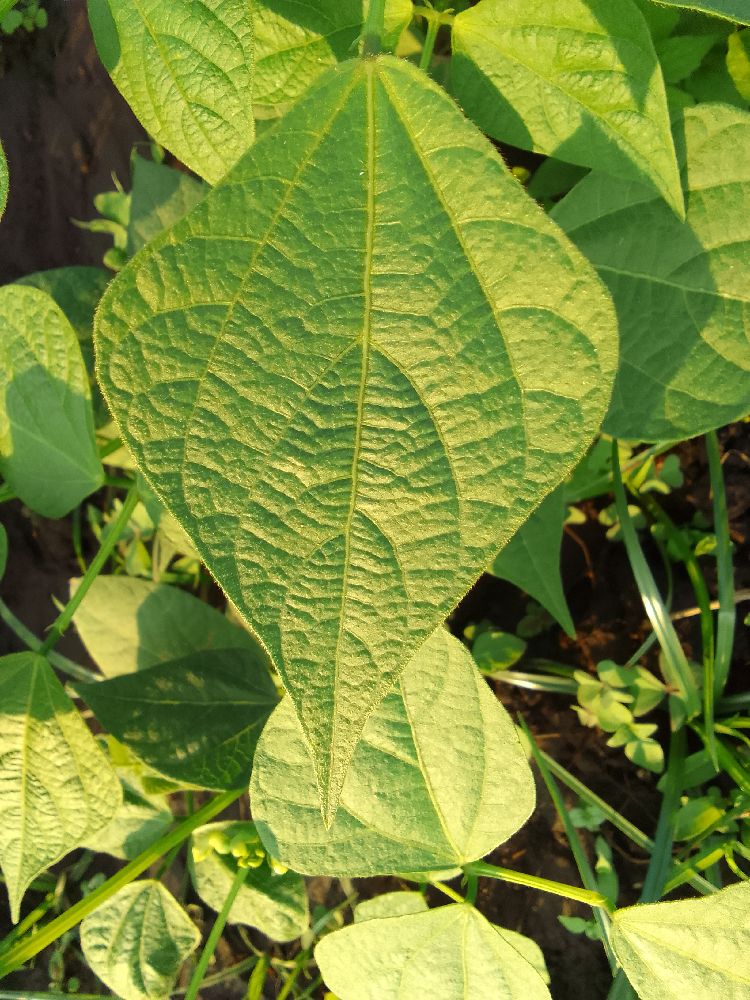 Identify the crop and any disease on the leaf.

common bean, healthy
